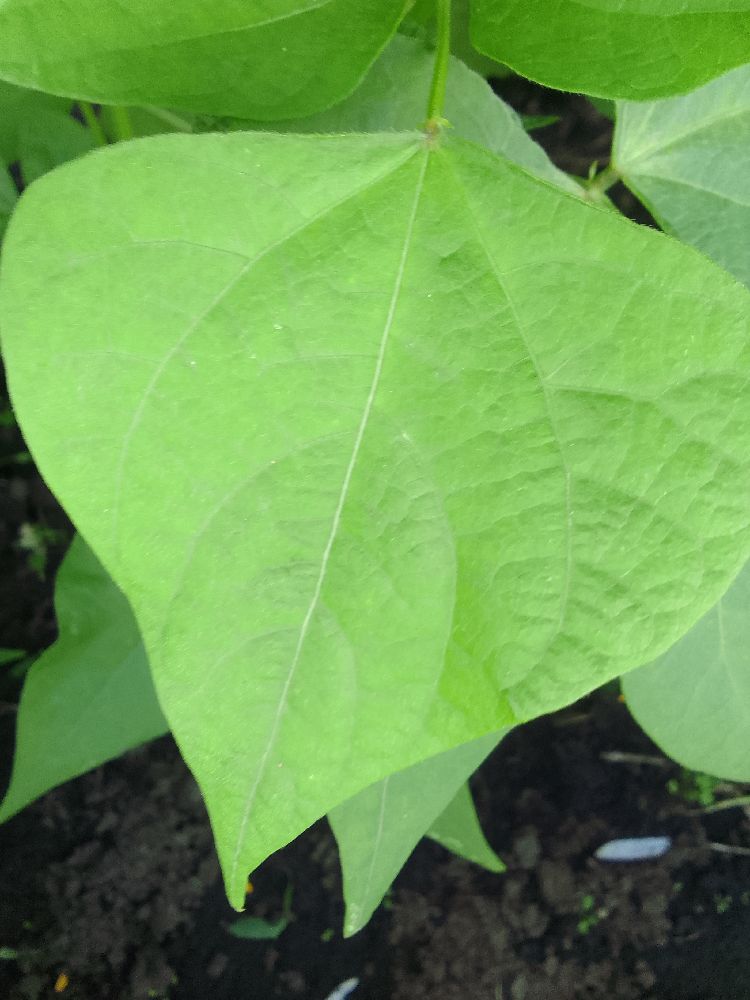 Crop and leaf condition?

common bean, healthy
